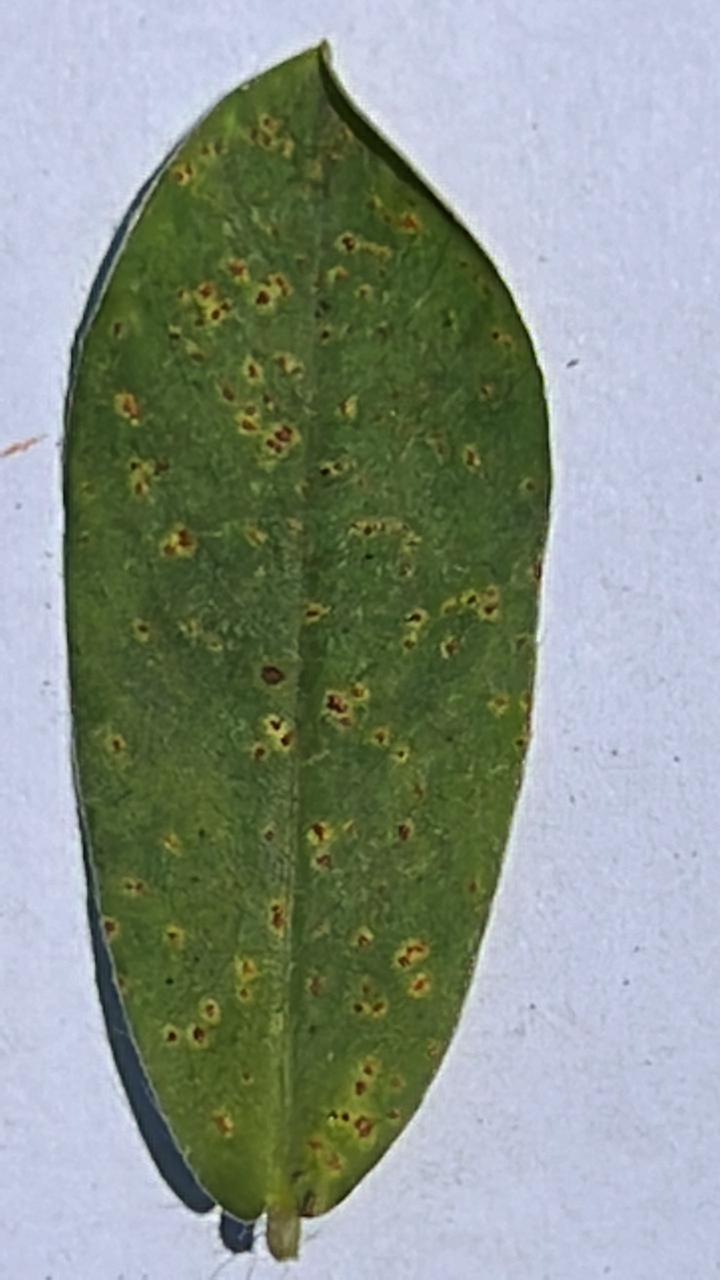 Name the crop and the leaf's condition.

peanut, puccinia arachidis
